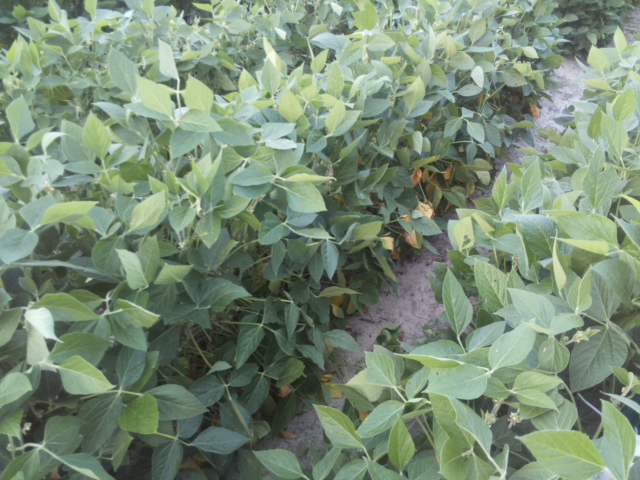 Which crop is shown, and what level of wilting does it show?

soybean, leaves with no wilting
